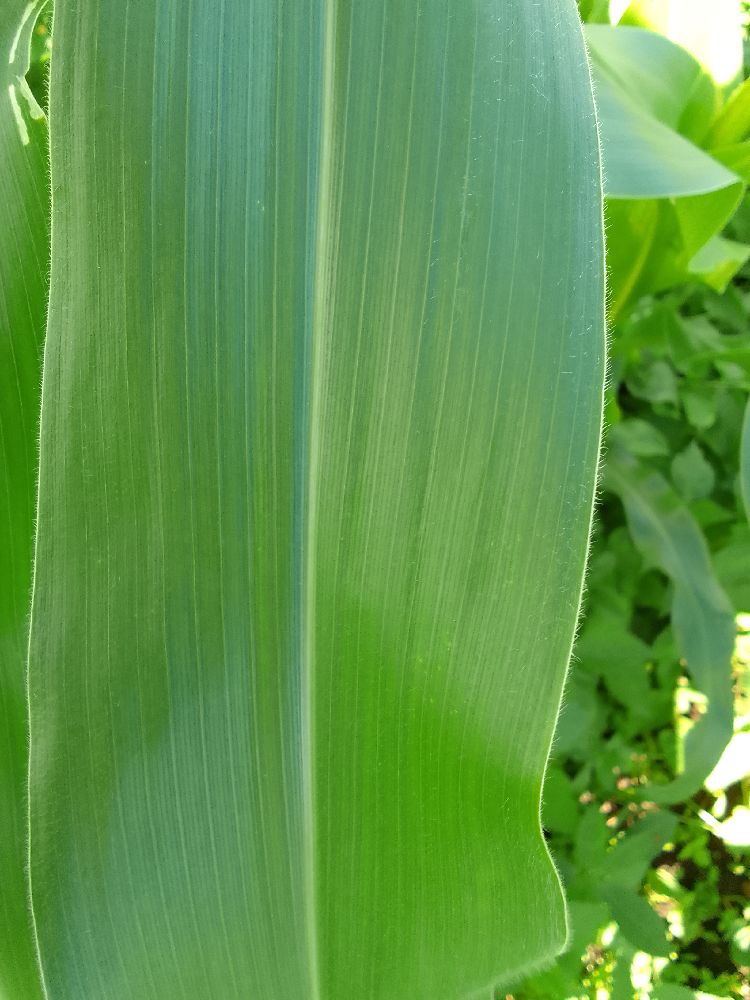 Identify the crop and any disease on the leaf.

maize, healthy
